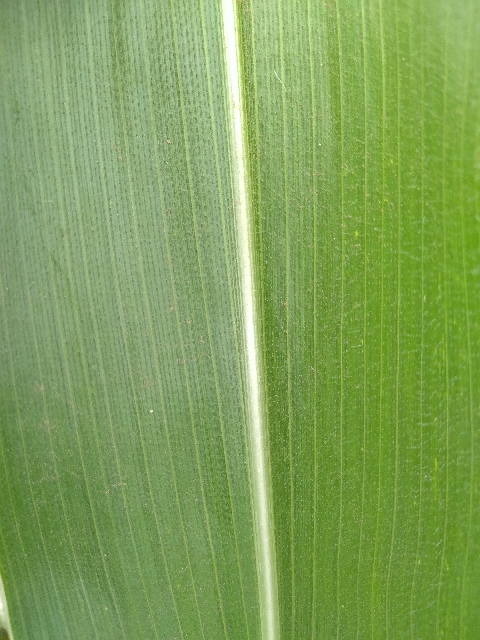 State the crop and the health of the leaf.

maize, healthy
